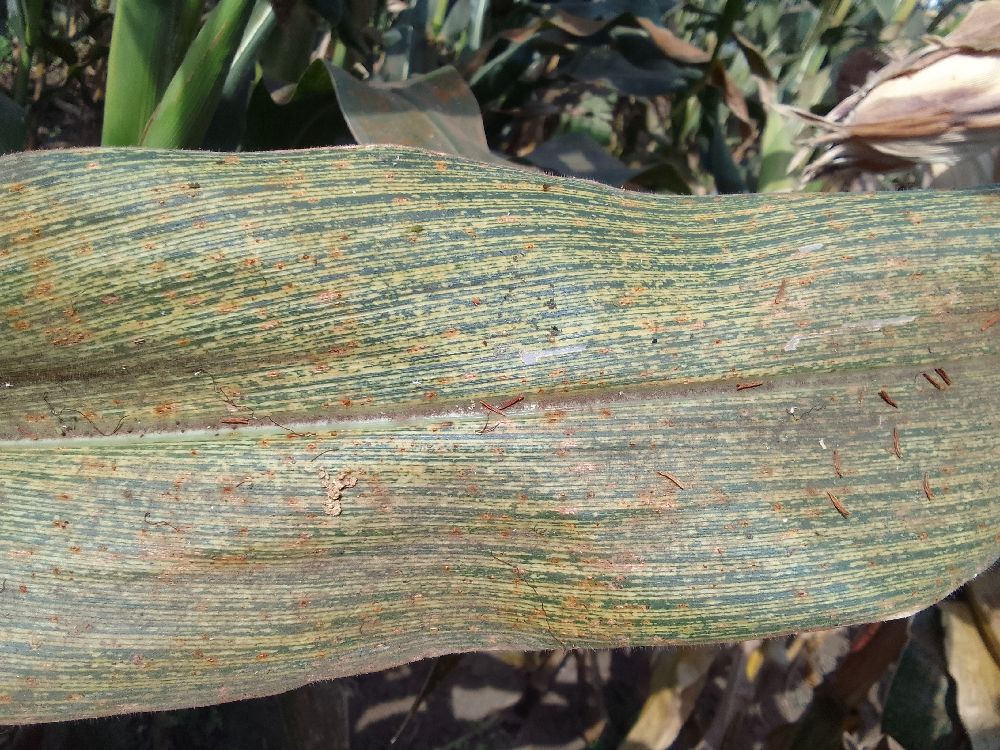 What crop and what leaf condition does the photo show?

maize, maize streak virus
